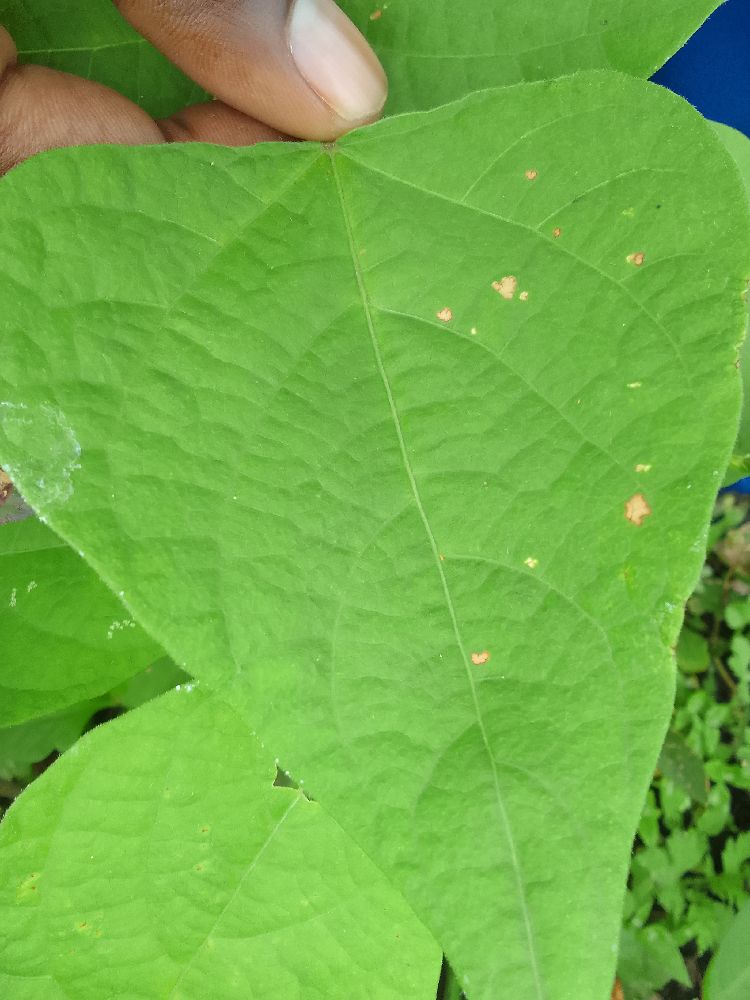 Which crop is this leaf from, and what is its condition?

common bean, healthy
